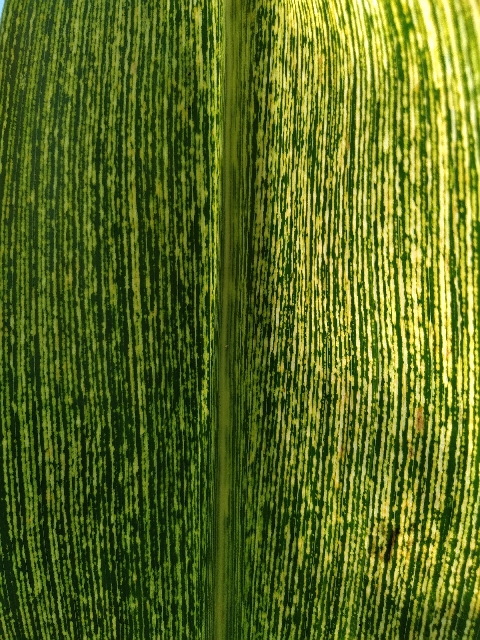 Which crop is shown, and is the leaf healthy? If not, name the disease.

maize, maize streak virus
